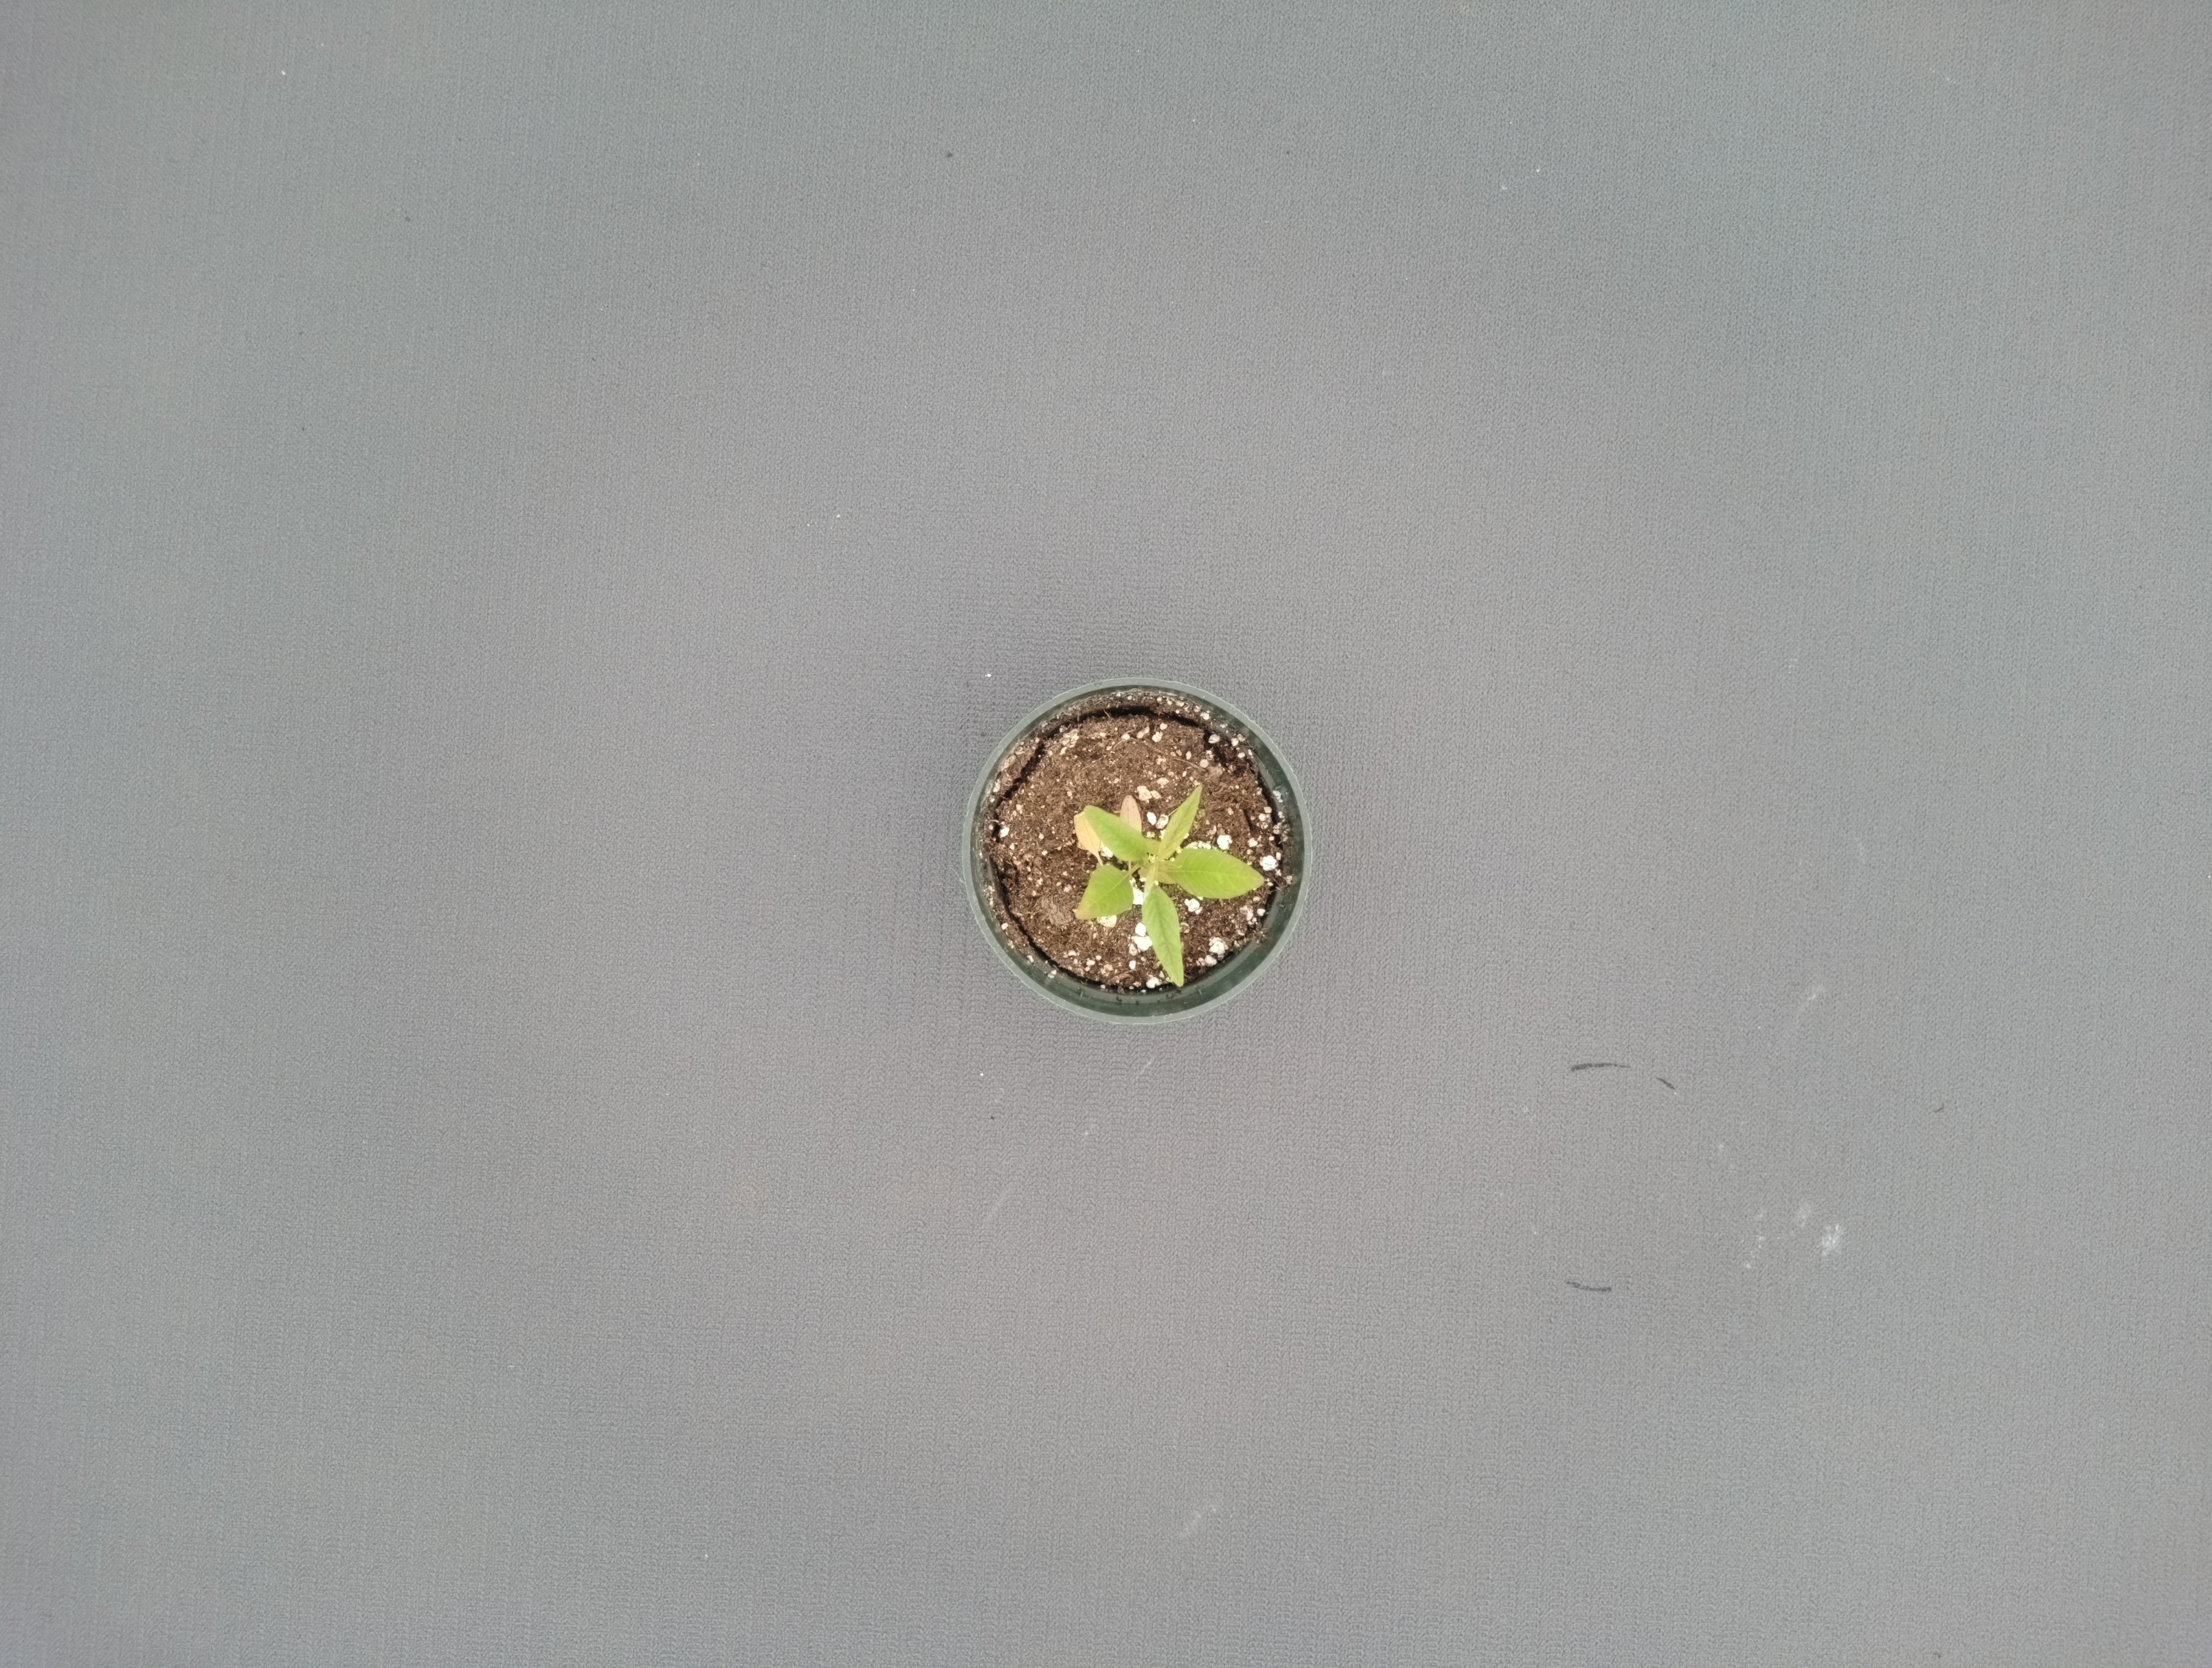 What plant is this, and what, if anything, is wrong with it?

waterhemp, chlorosis only
